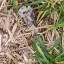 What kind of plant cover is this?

grass
